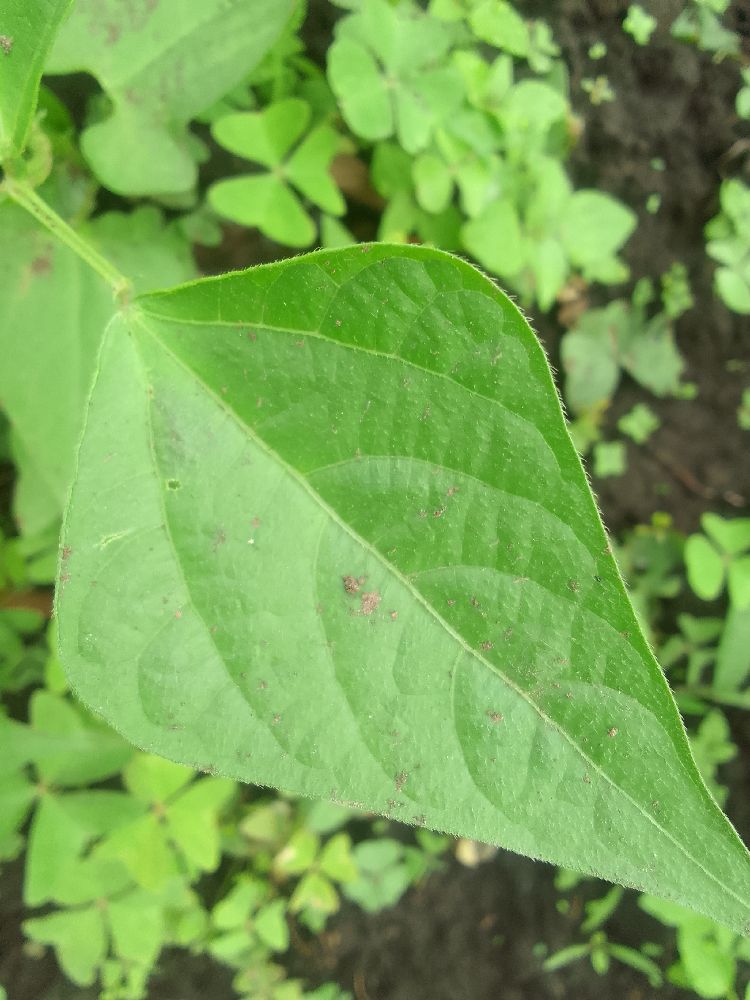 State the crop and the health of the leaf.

common bean, healthy
